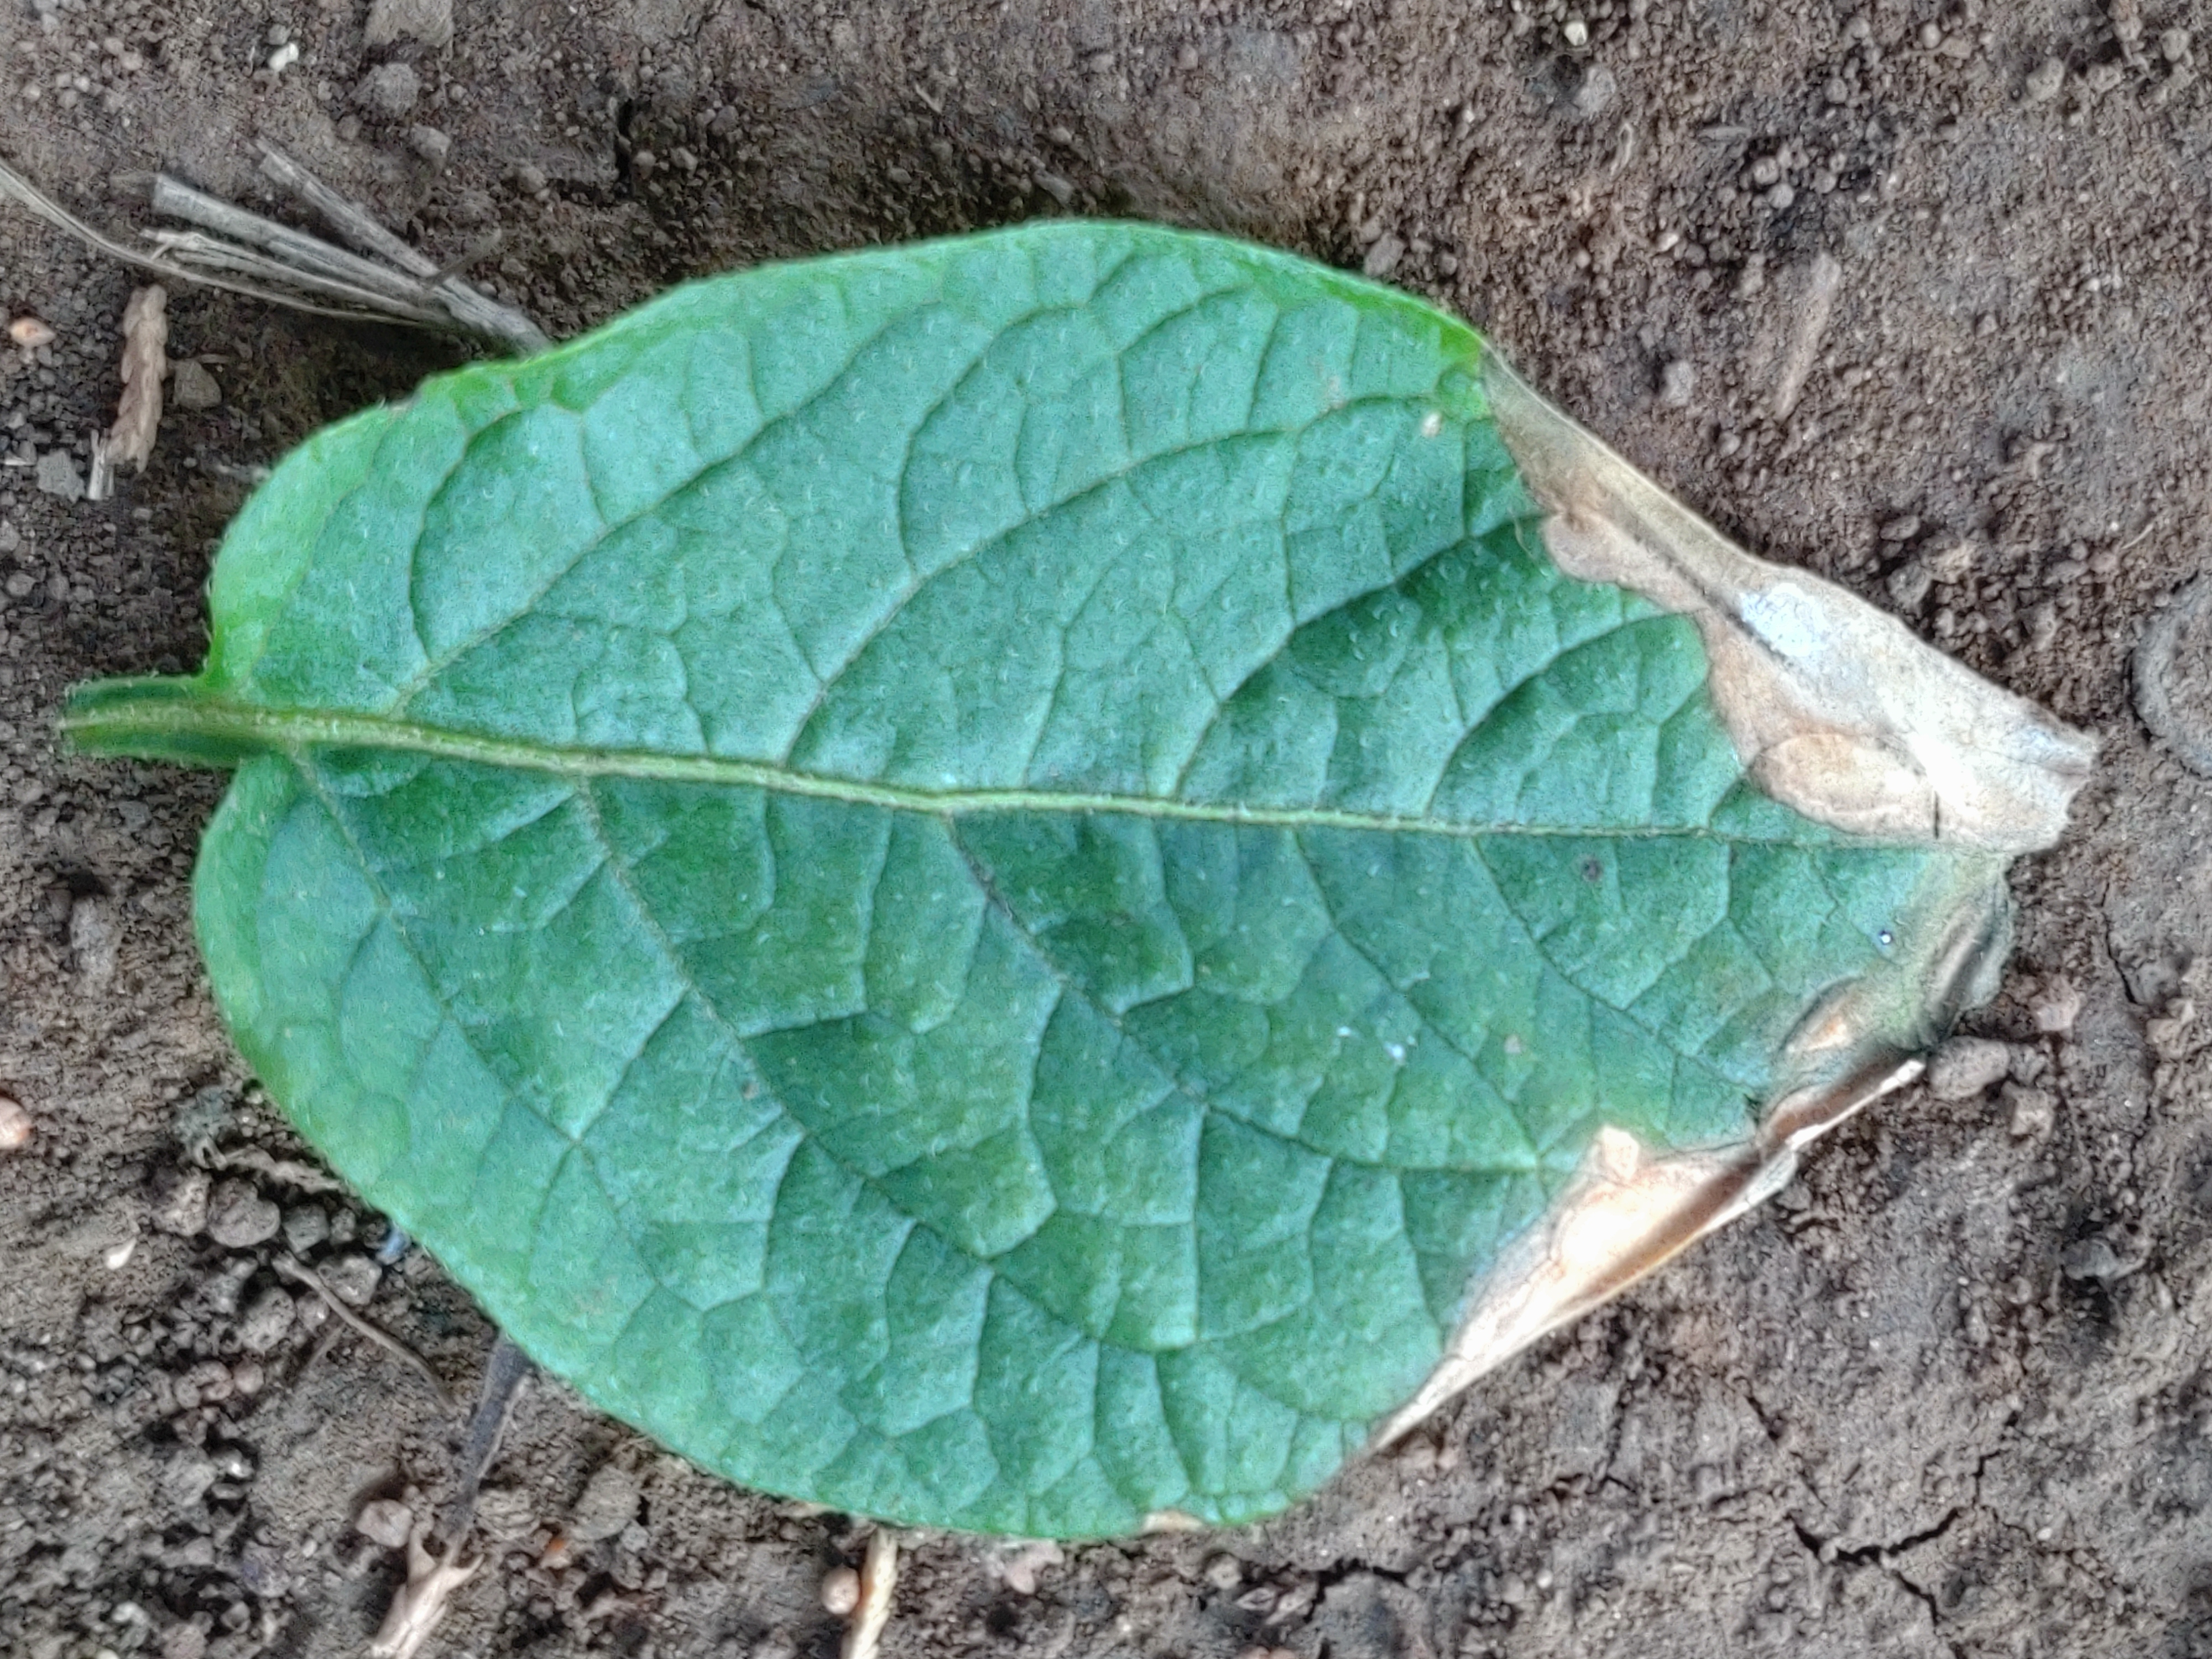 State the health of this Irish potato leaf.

early blight
